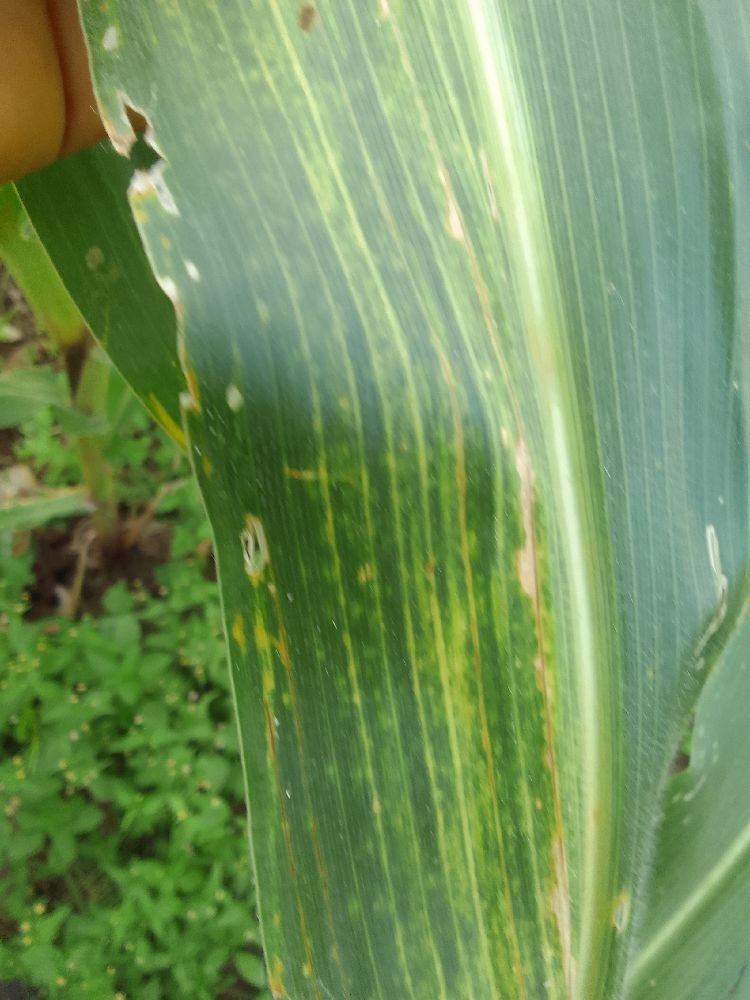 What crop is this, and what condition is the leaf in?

maize, maize lethal necrosis
